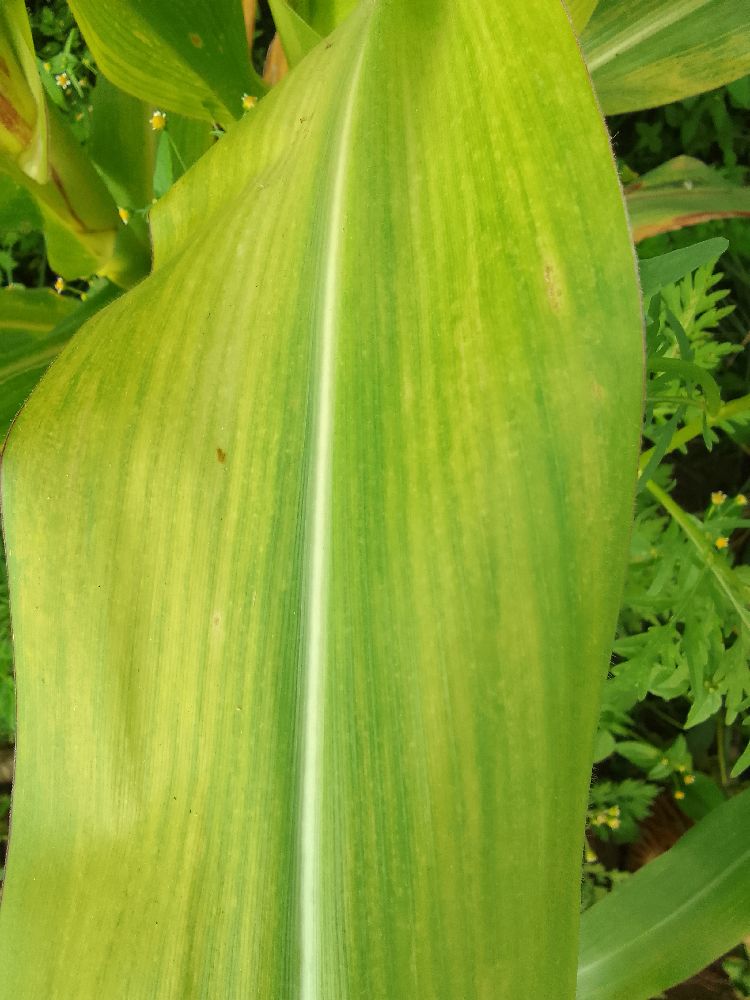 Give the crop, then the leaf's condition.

maize, maize lethal necrosis
